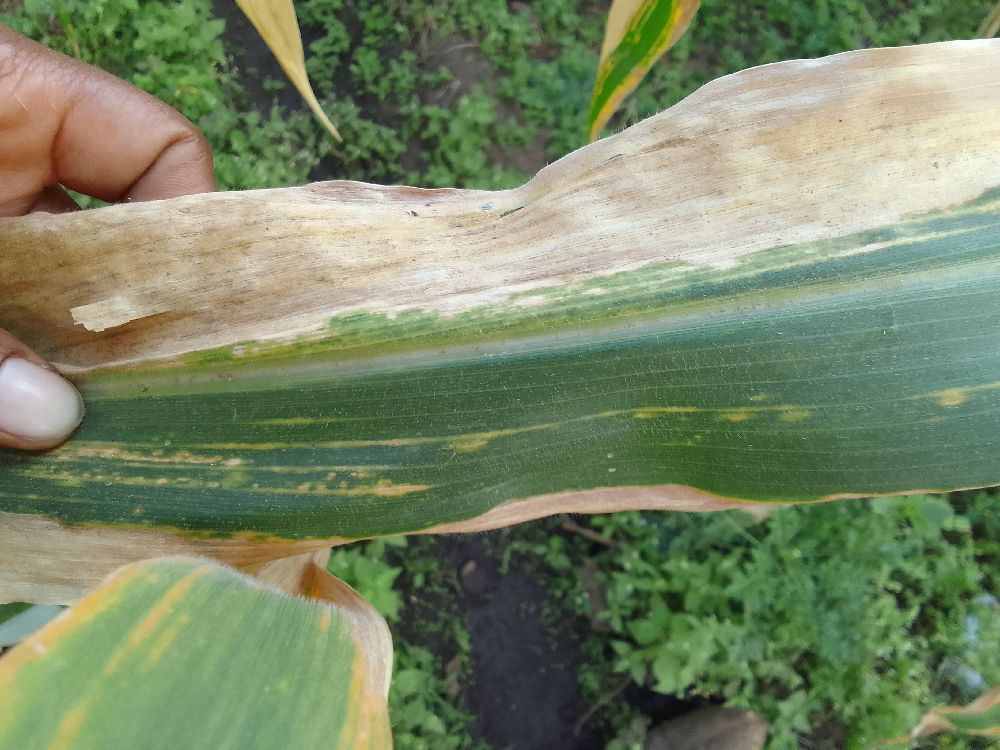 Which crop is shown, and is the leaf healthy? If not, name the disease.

maize, maize lethal necrosis
